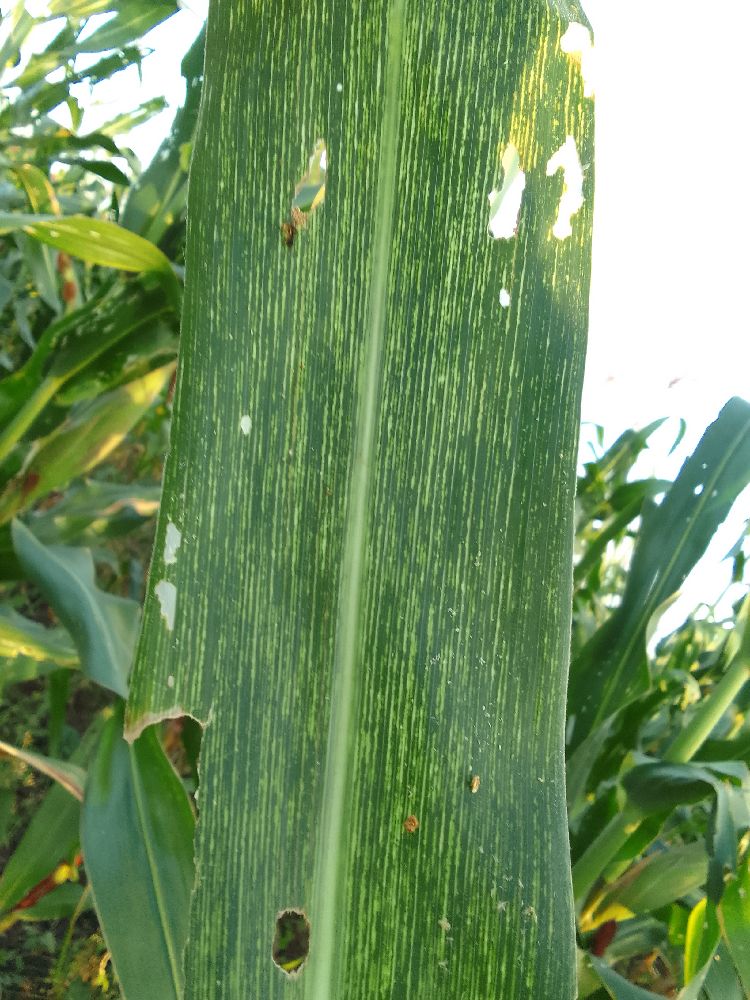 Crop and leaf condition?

maize, maize streak virus
